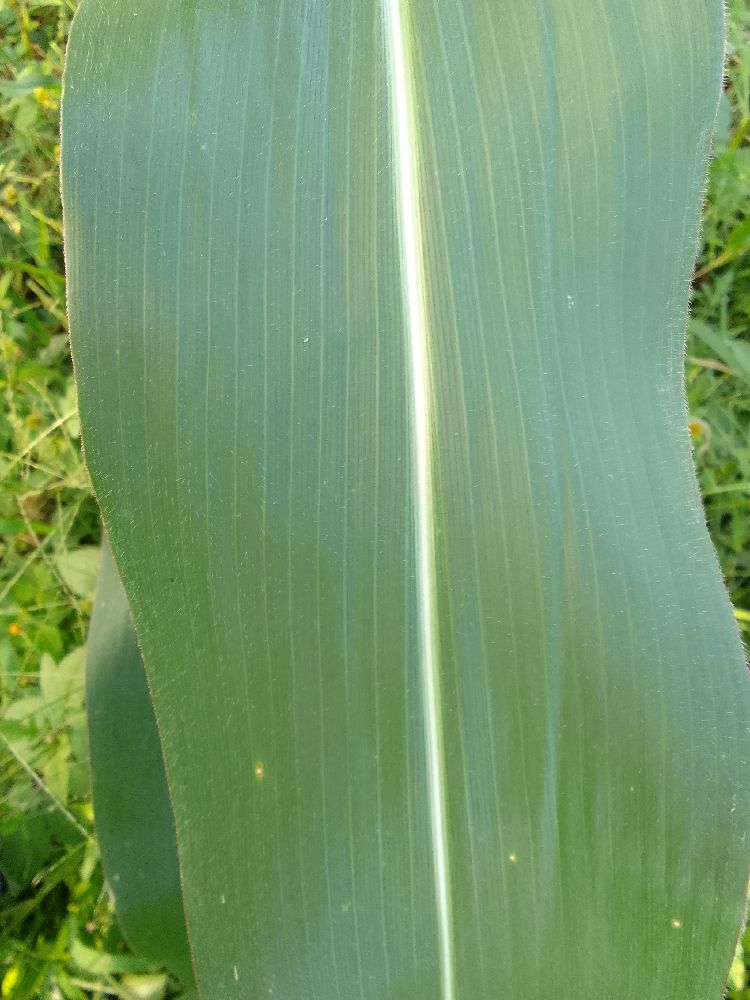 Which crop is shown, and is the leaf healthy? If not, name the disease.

maize, healthy
